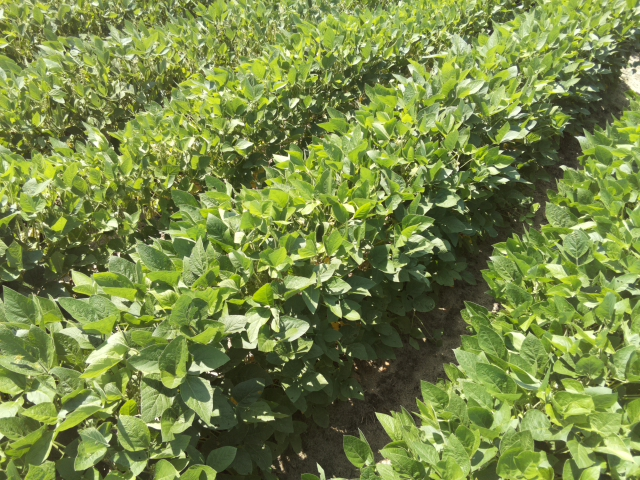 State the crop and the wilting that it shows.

soybean, leaves with no wilting
